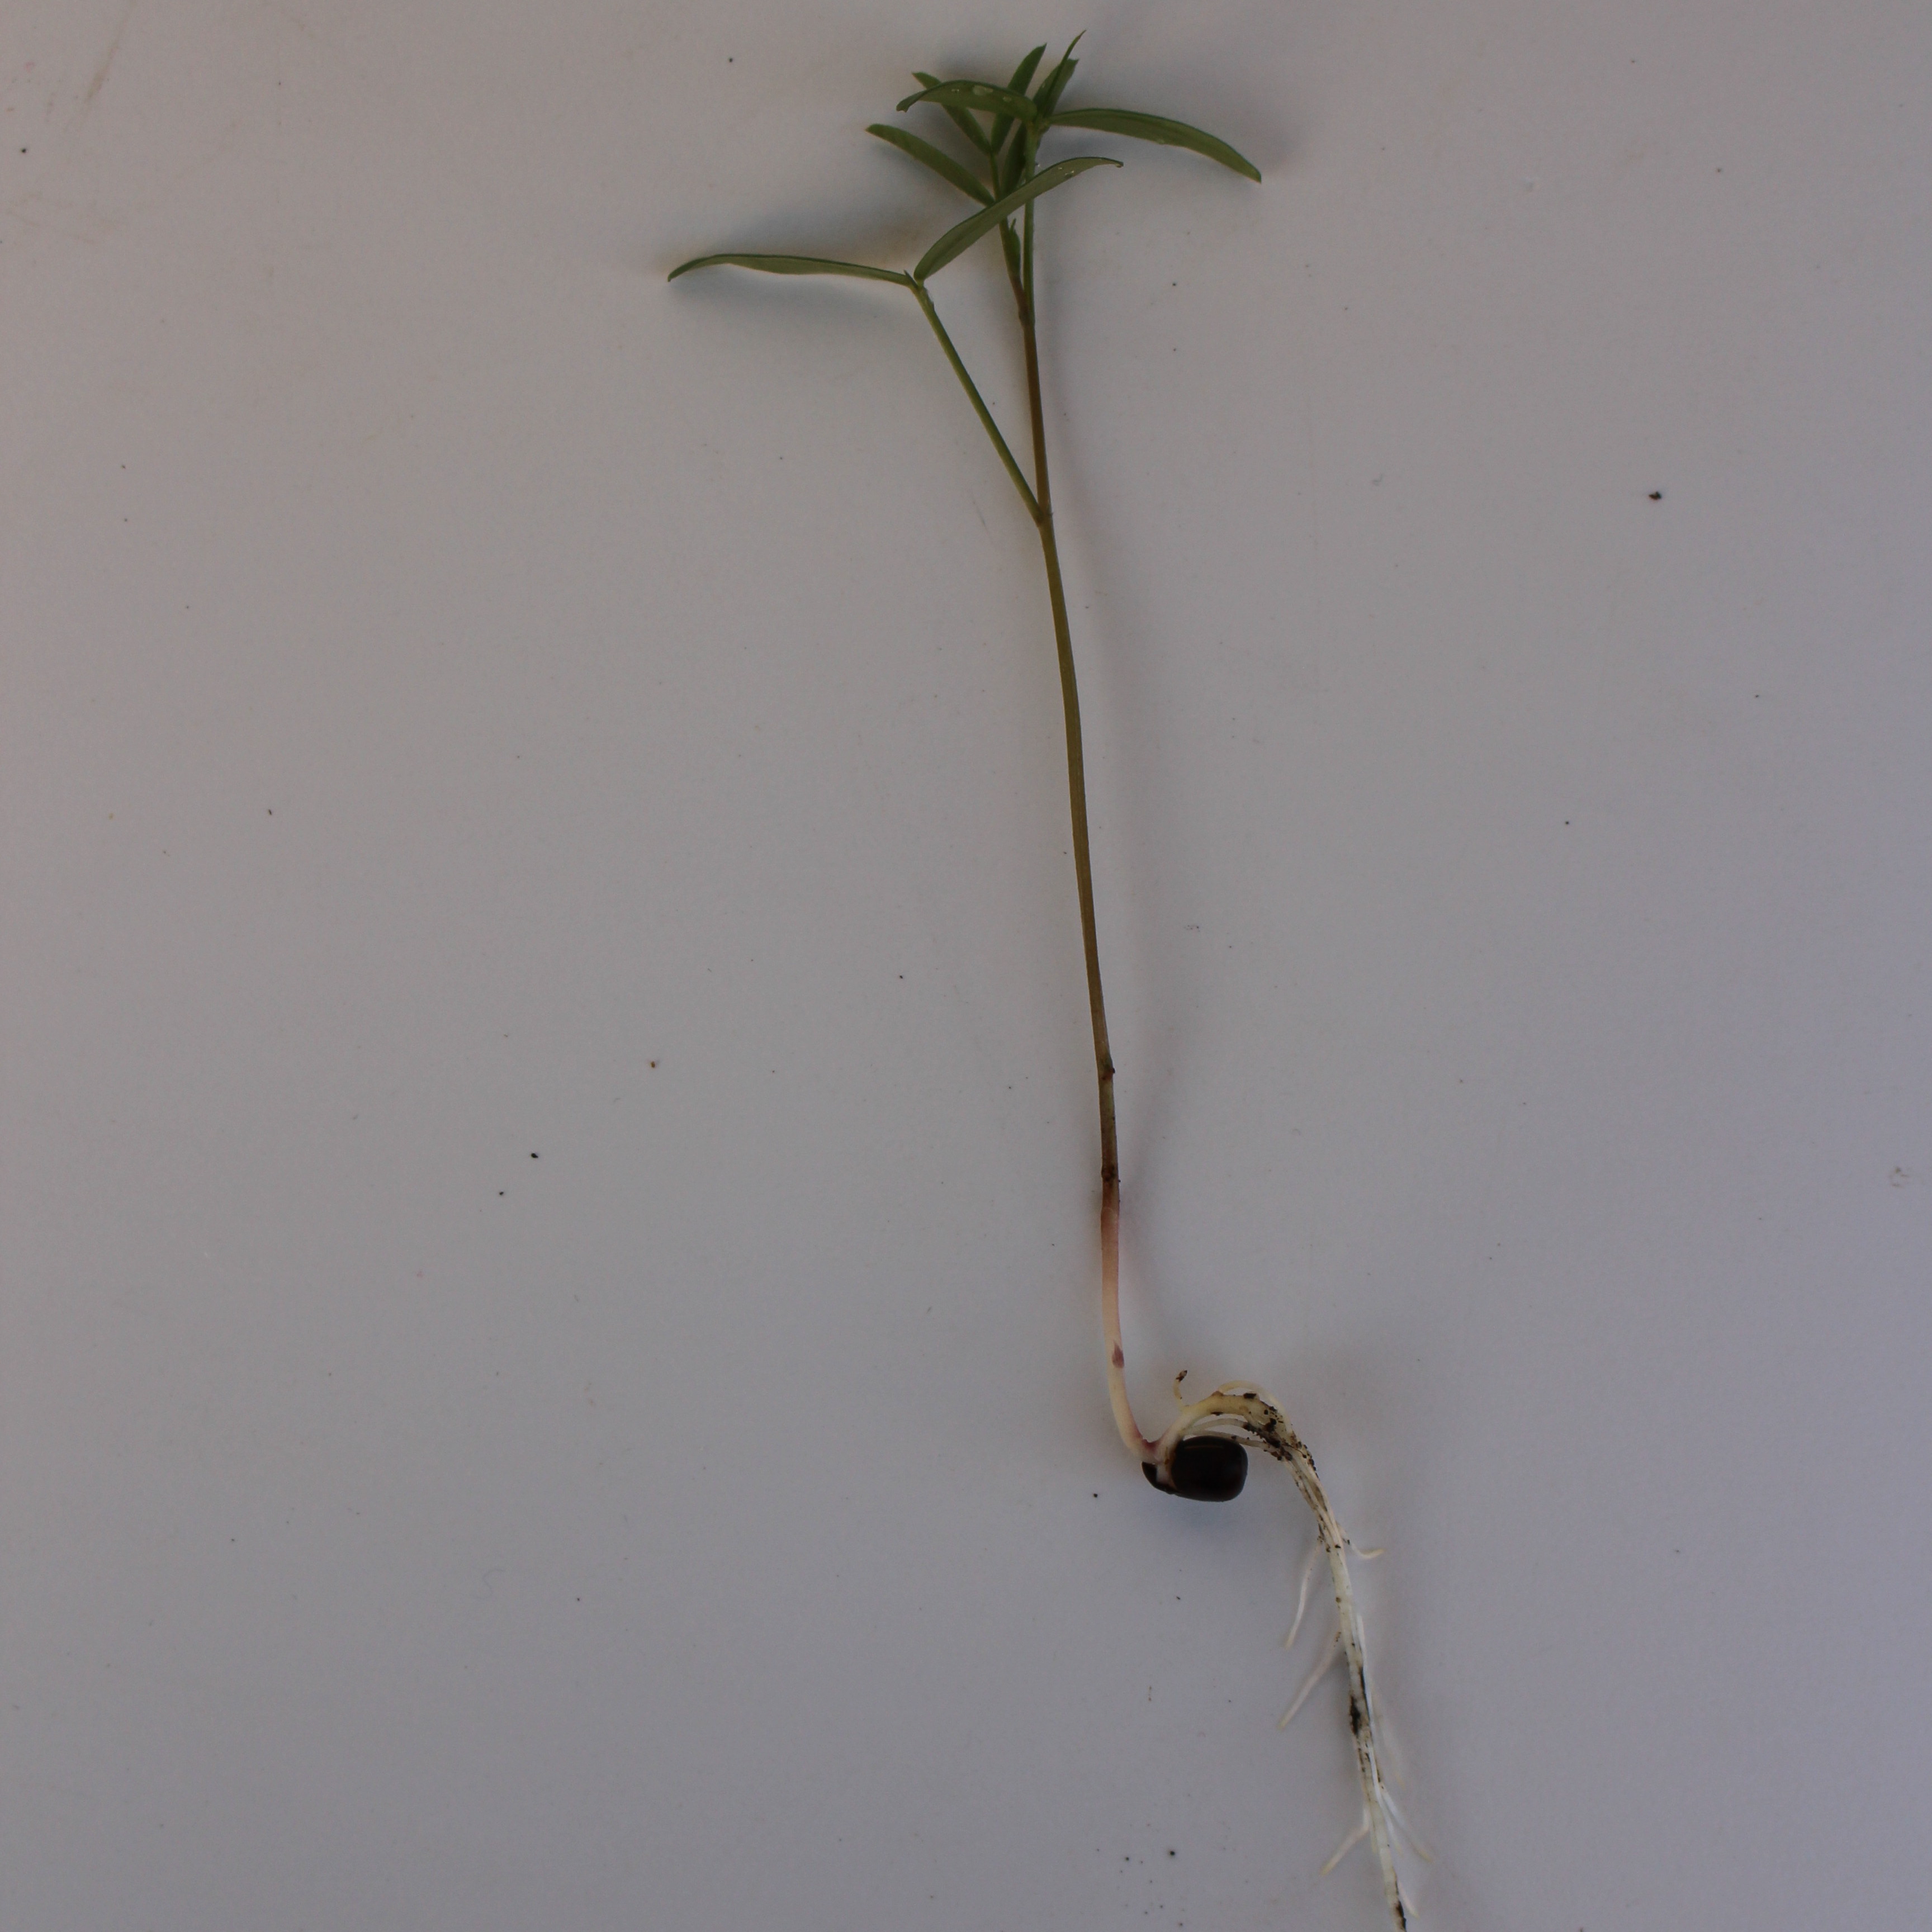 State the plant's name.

Vicia sativa
